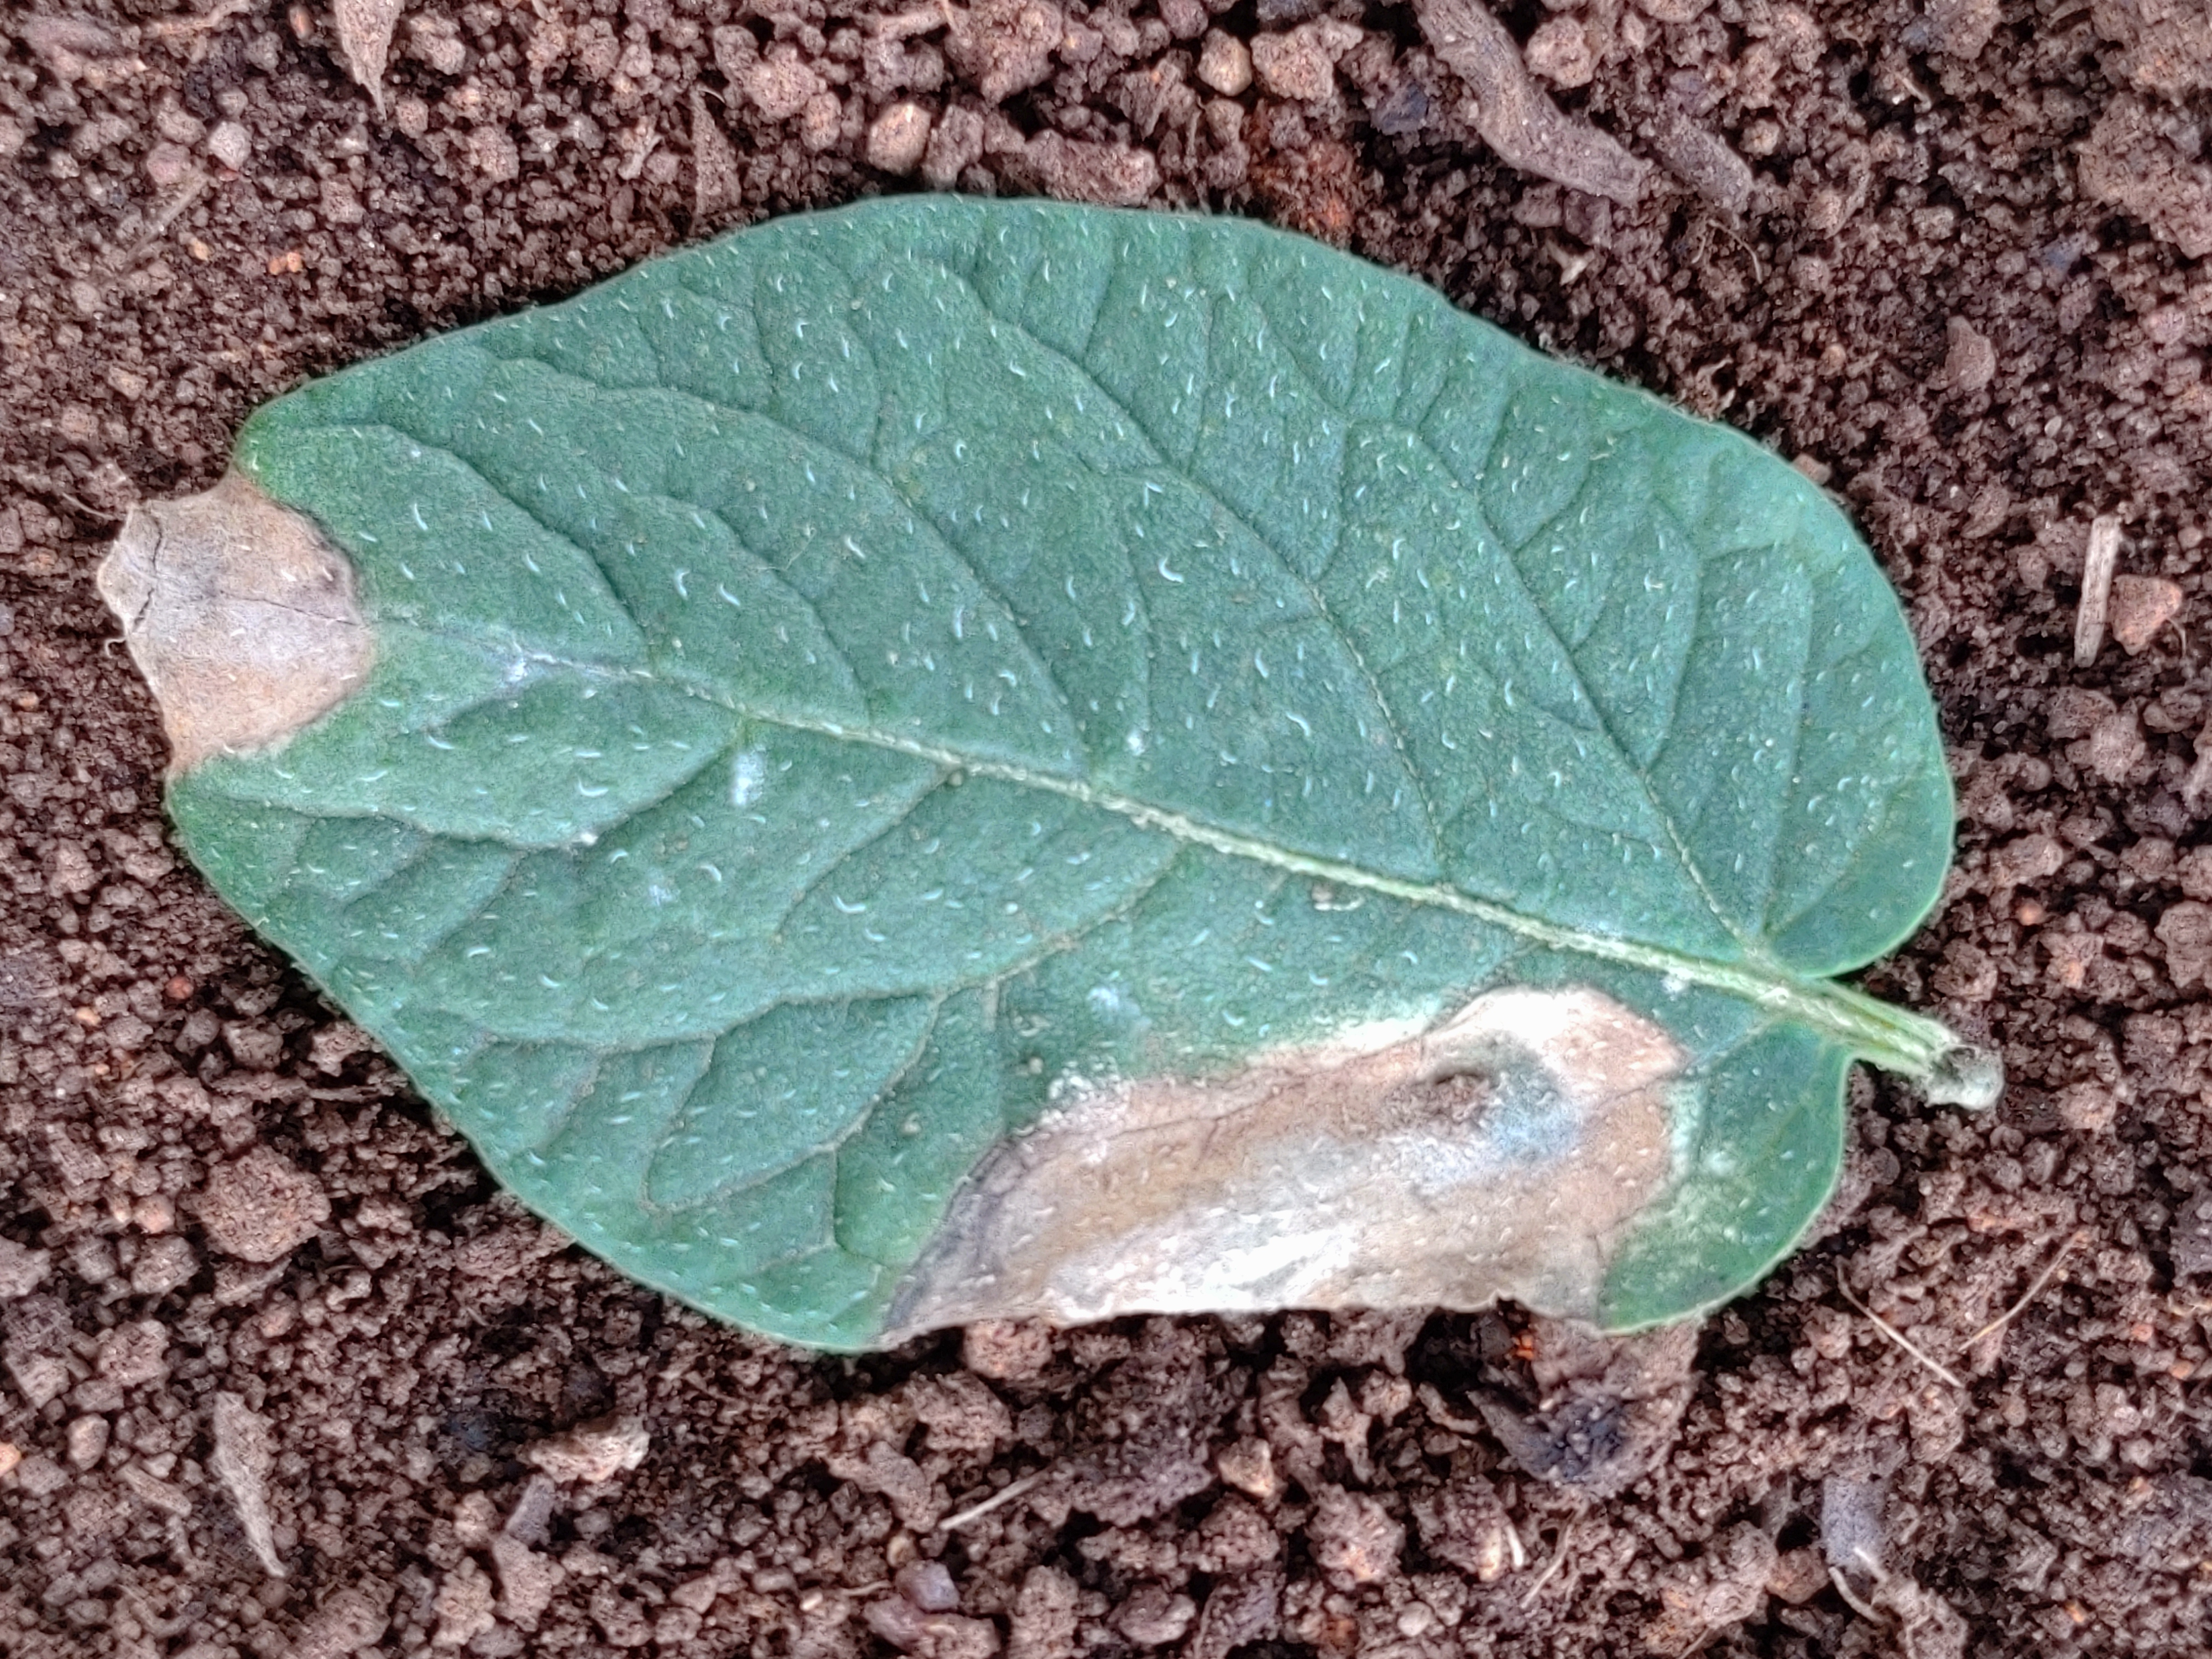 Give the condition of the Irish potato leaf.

early blight
